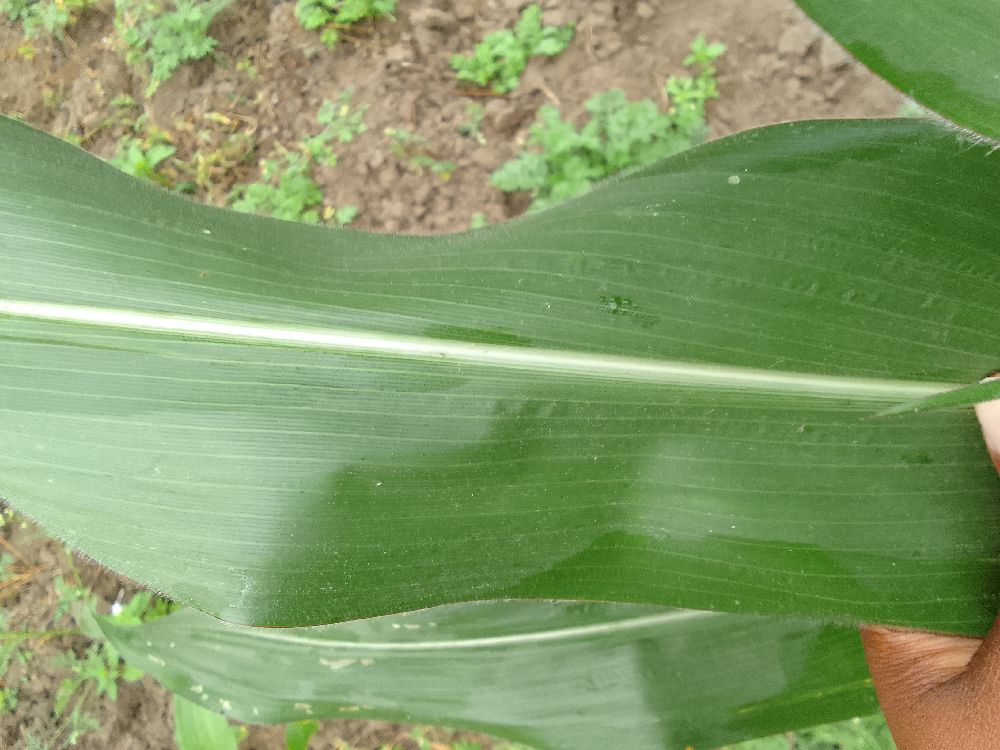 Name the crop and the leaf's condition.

maize, healthy
